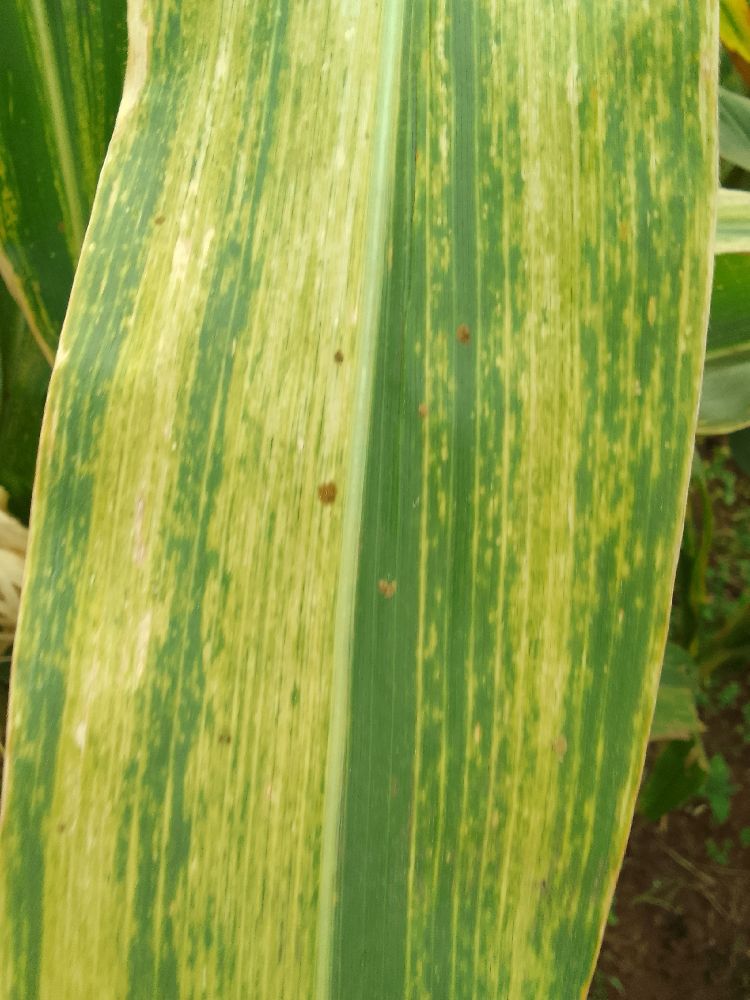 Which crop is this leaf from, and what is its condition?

maize, maize lethal necrosis
